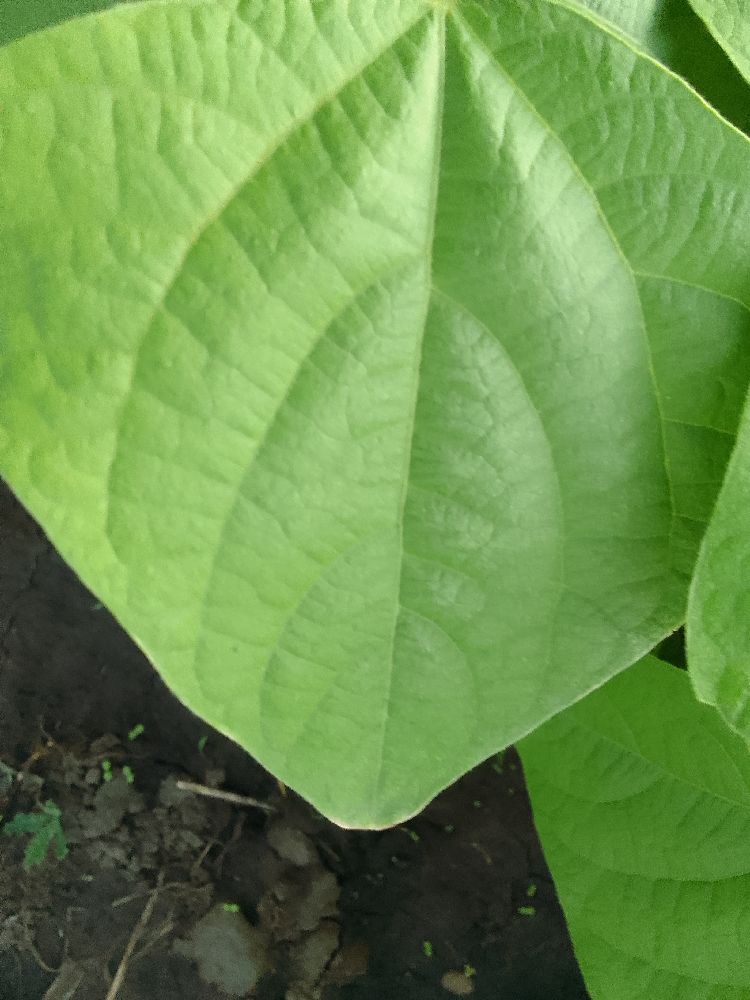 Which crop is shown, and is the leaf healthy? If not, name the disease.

common bean, healthy
